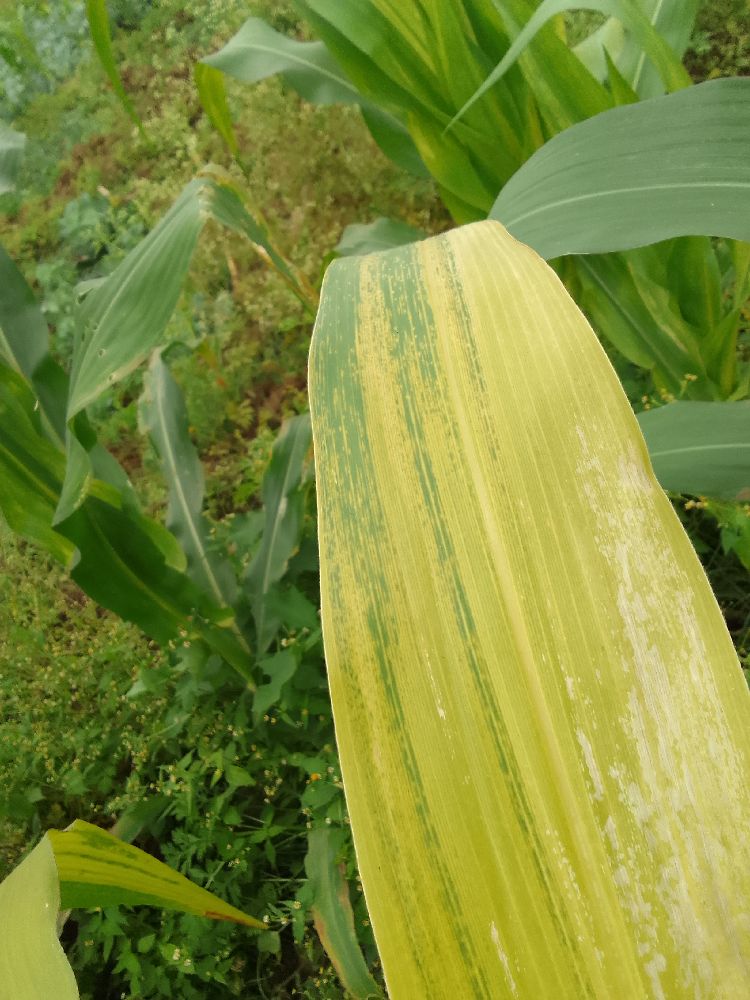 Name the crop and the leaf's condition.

maize, maize lethal necrosis
